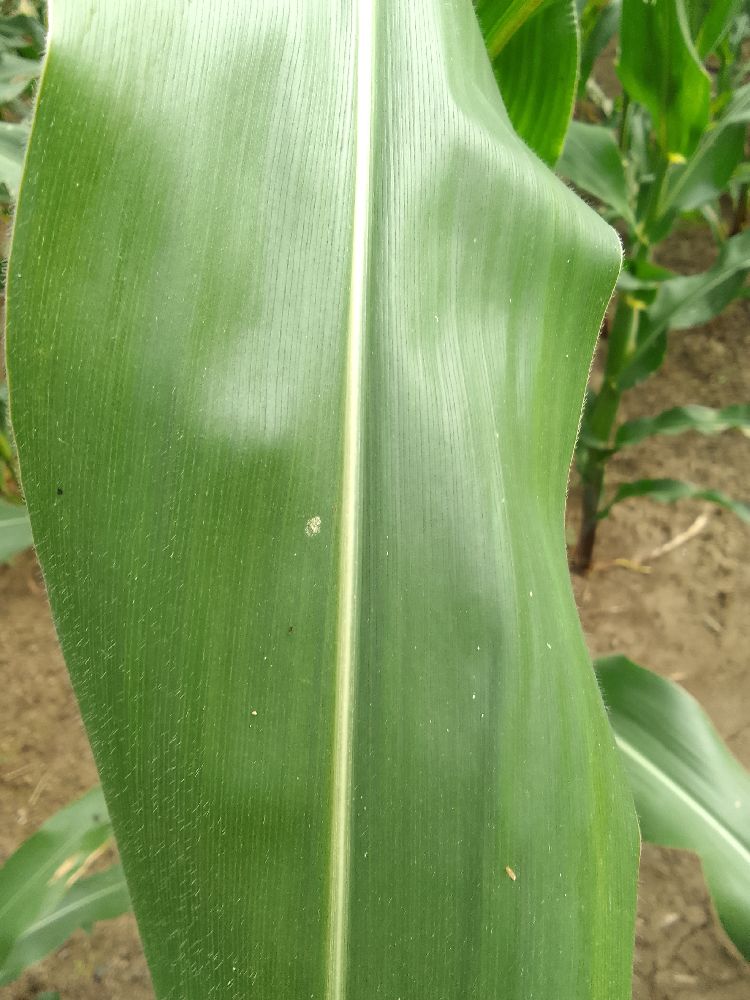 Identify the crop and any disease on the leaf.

maize, healthy
